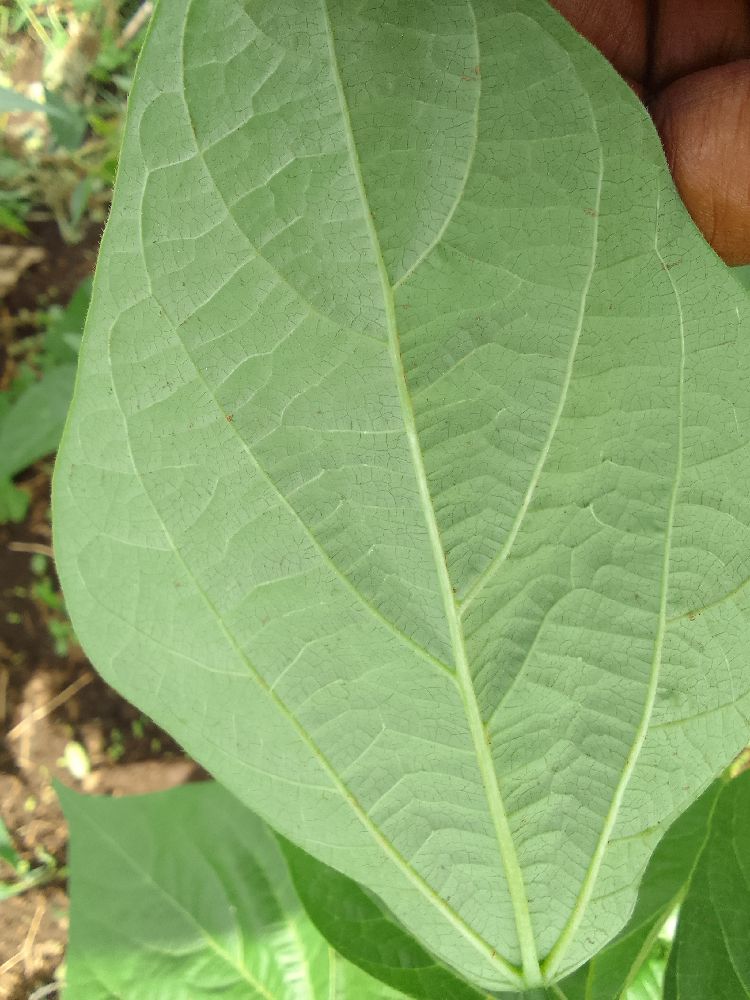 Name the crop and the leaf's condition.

common bean, healthy
